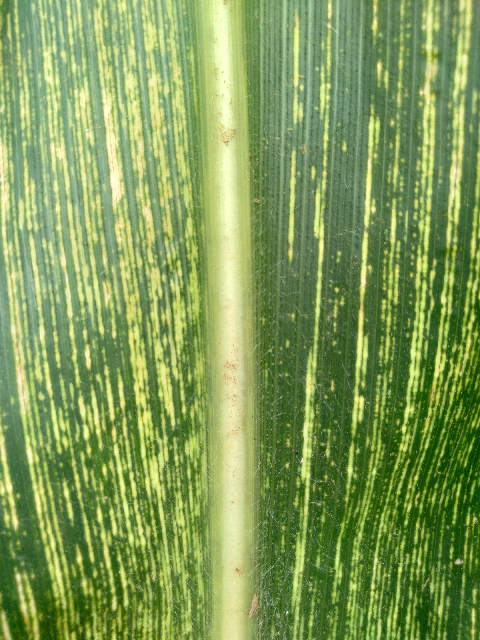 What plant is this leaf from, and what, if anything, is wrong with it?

maize, maize streak virus
